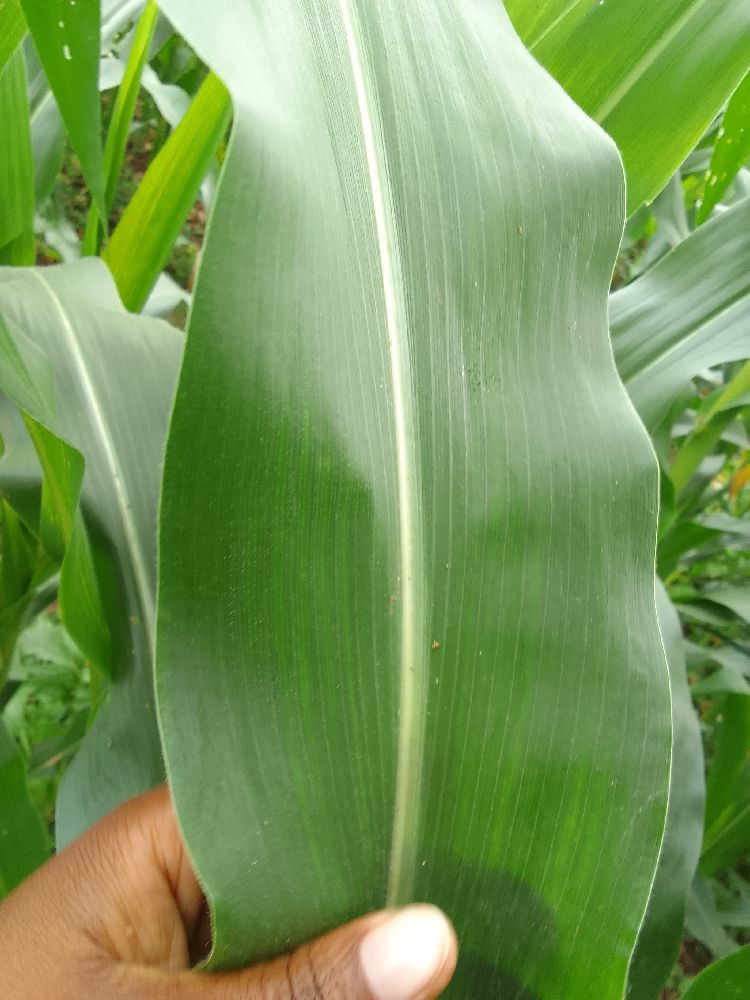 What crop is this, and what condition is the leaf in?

maize, healthy
